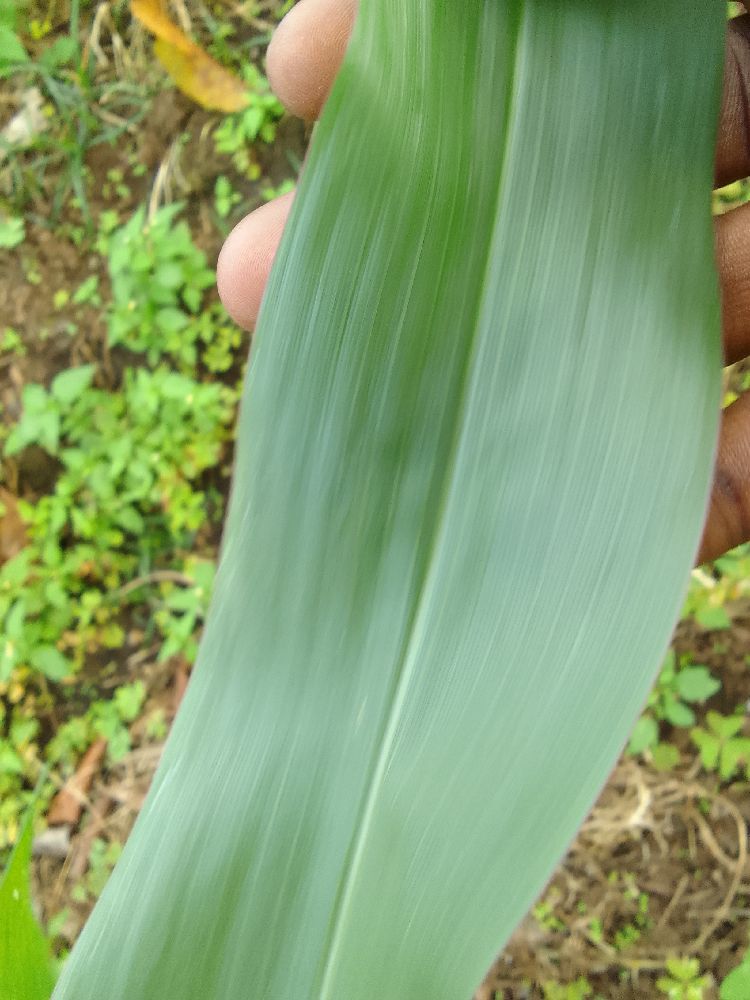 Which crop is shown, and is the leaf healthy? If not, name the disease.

maize, healthy
